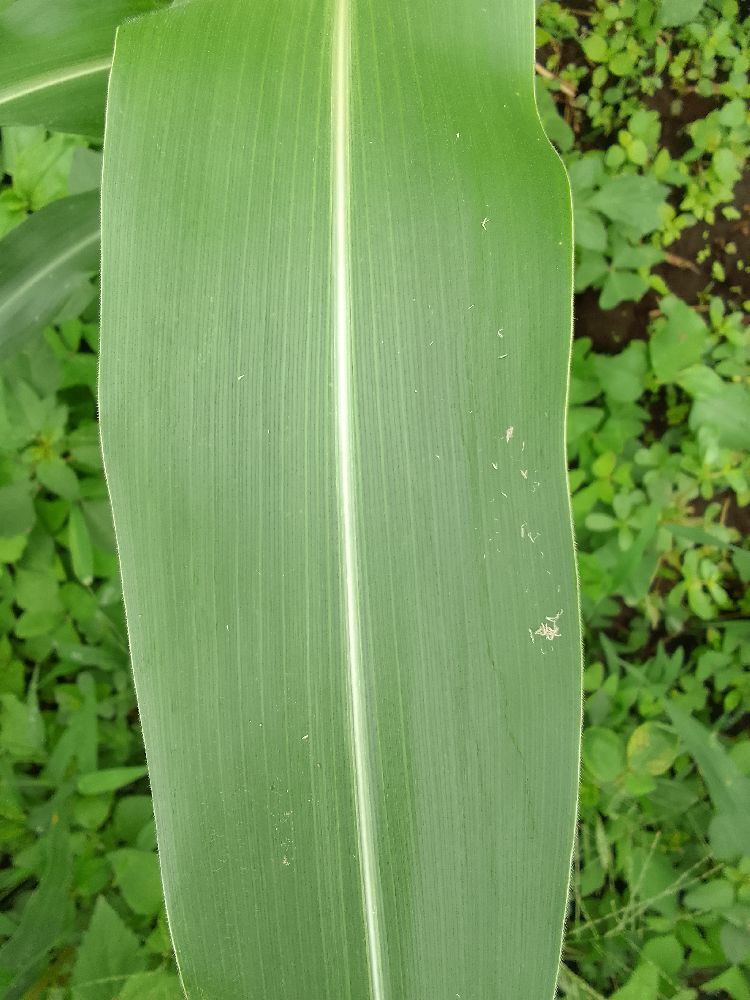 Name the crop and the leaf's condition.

maize, healthy
